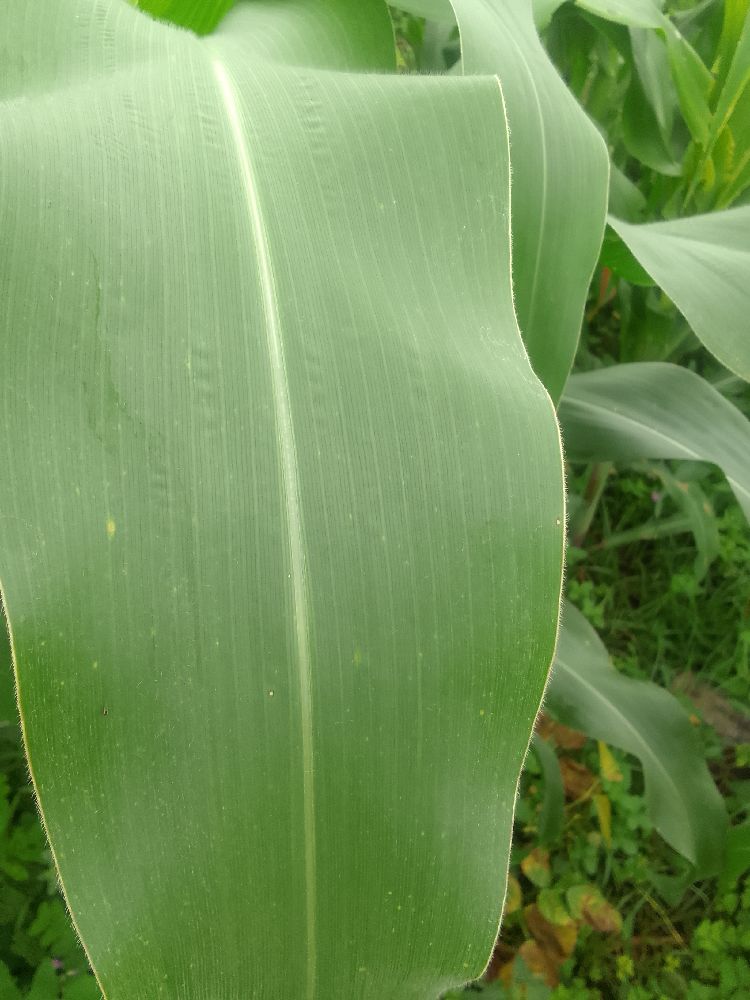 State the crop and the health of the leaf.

maize, healthy
